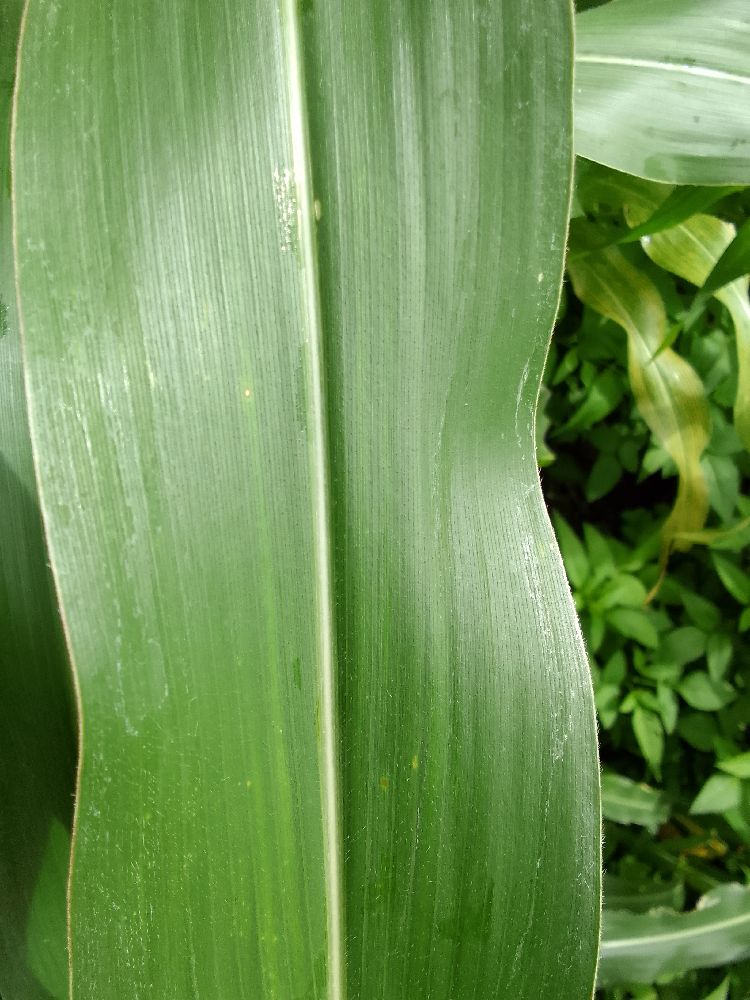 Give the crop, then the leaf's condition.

maize, healthy
